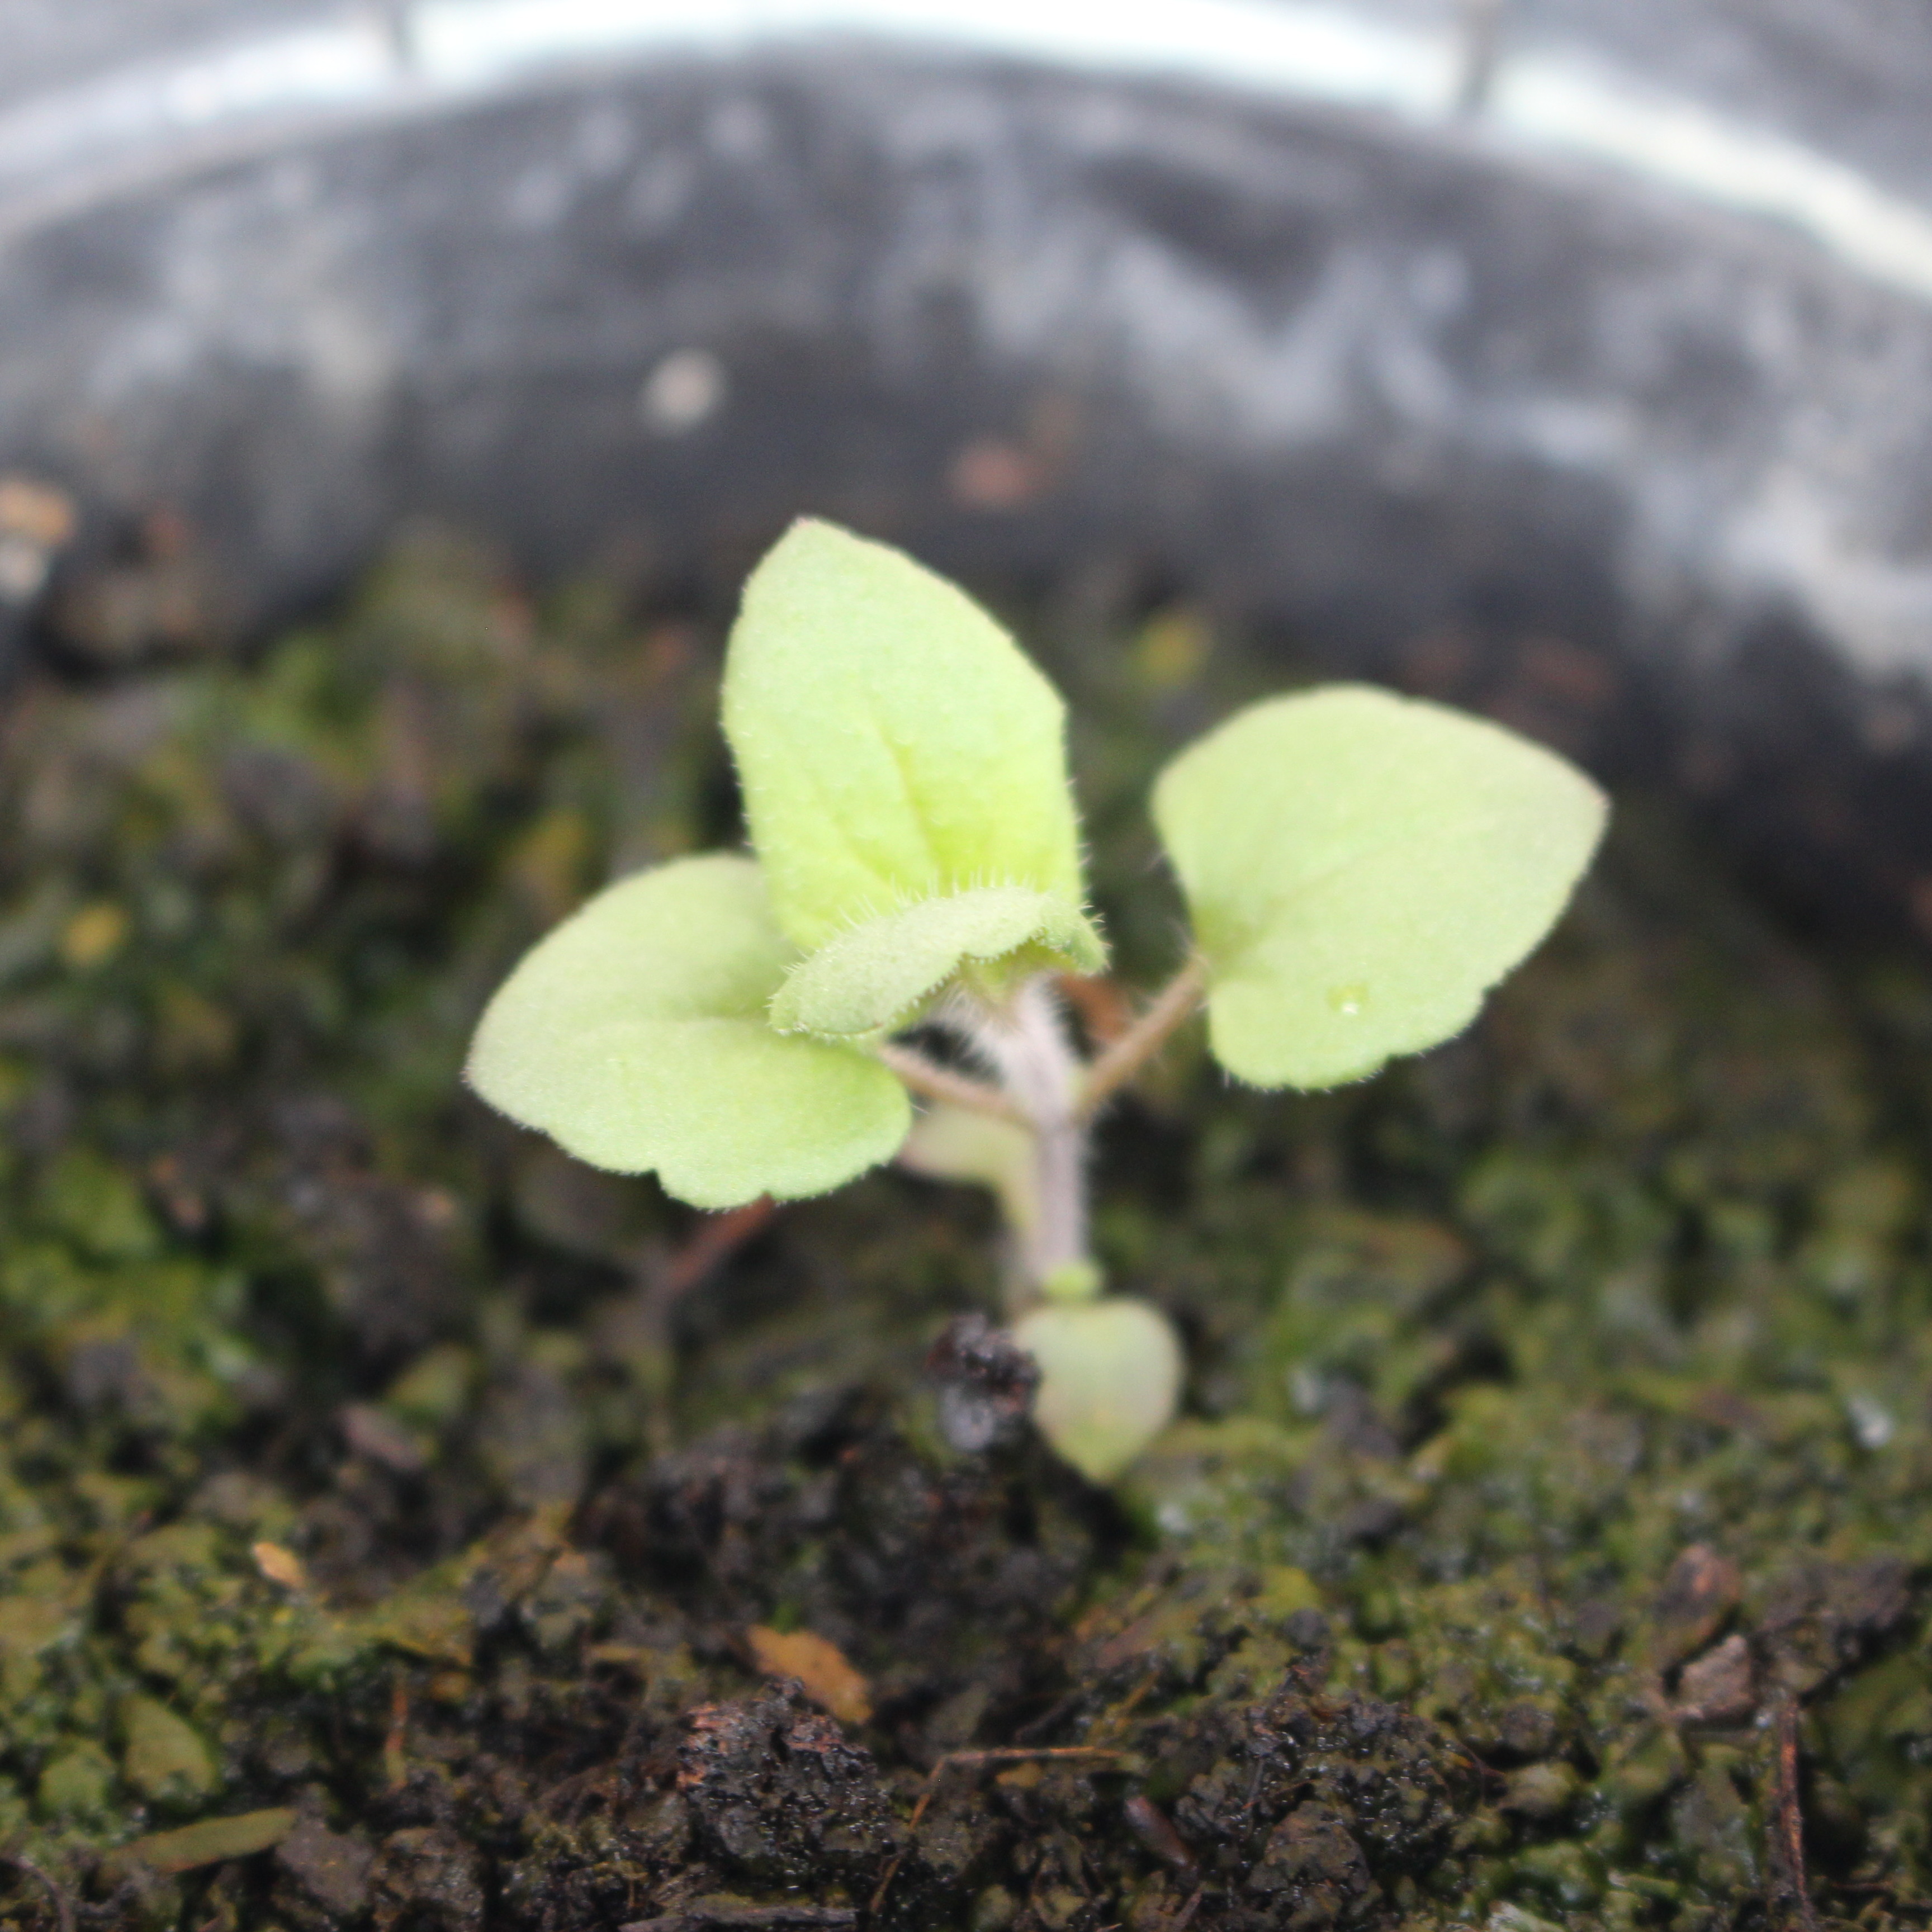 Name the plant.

Veronica persica
